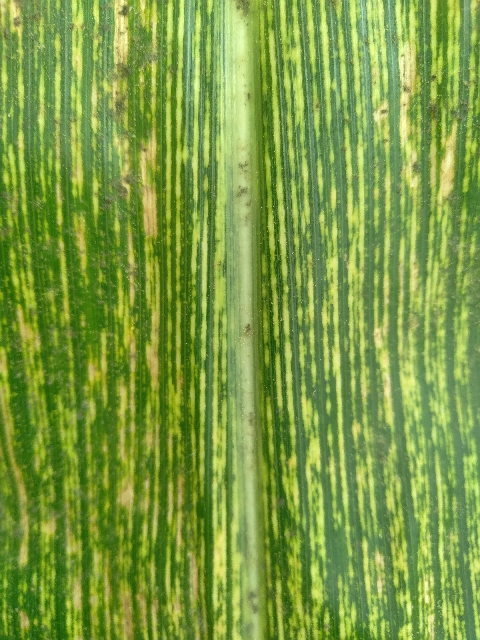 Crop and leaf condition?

maize, maize streak virus
